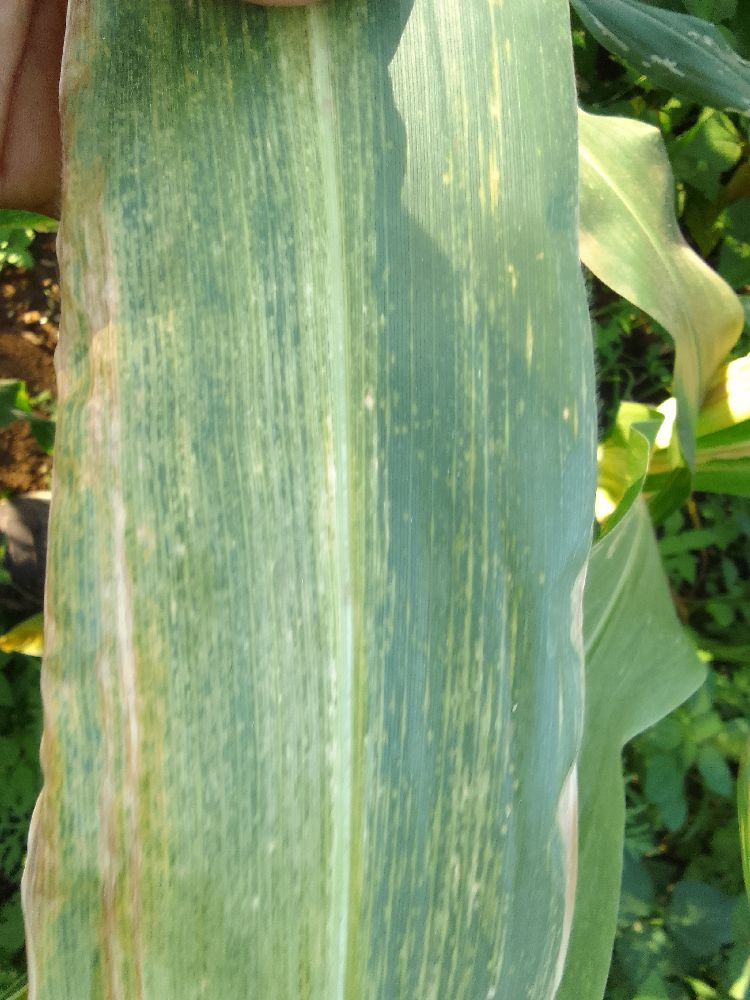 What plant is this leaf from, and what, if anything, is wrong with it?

maize, maize lethal necrosis
